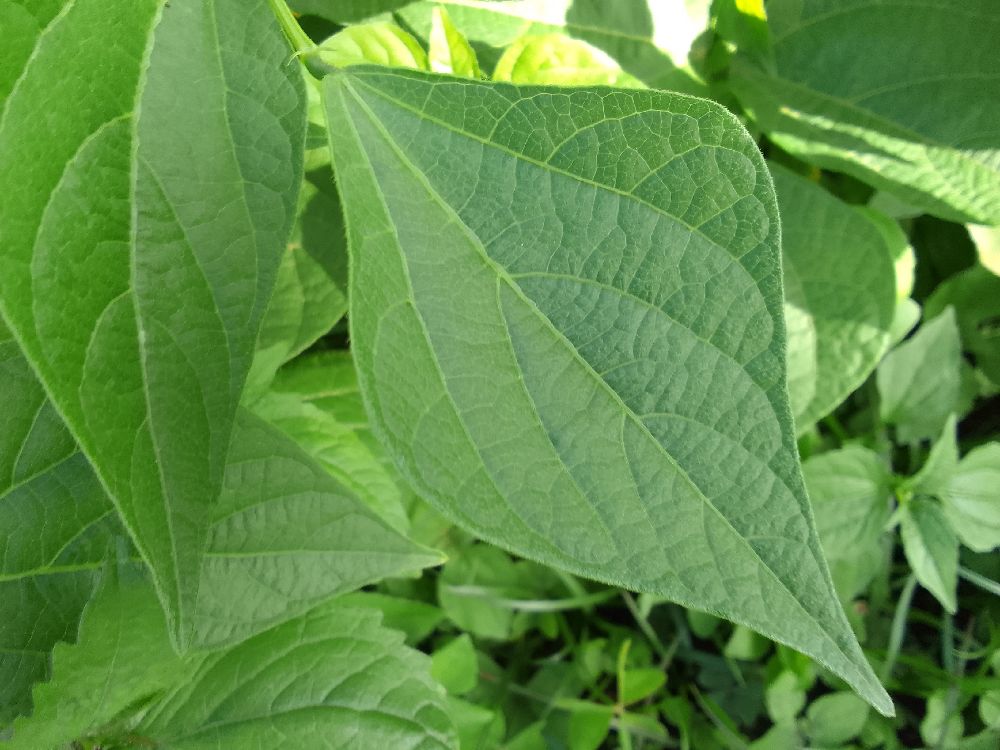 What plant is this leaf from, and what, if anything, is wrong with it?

common bean, healthy
